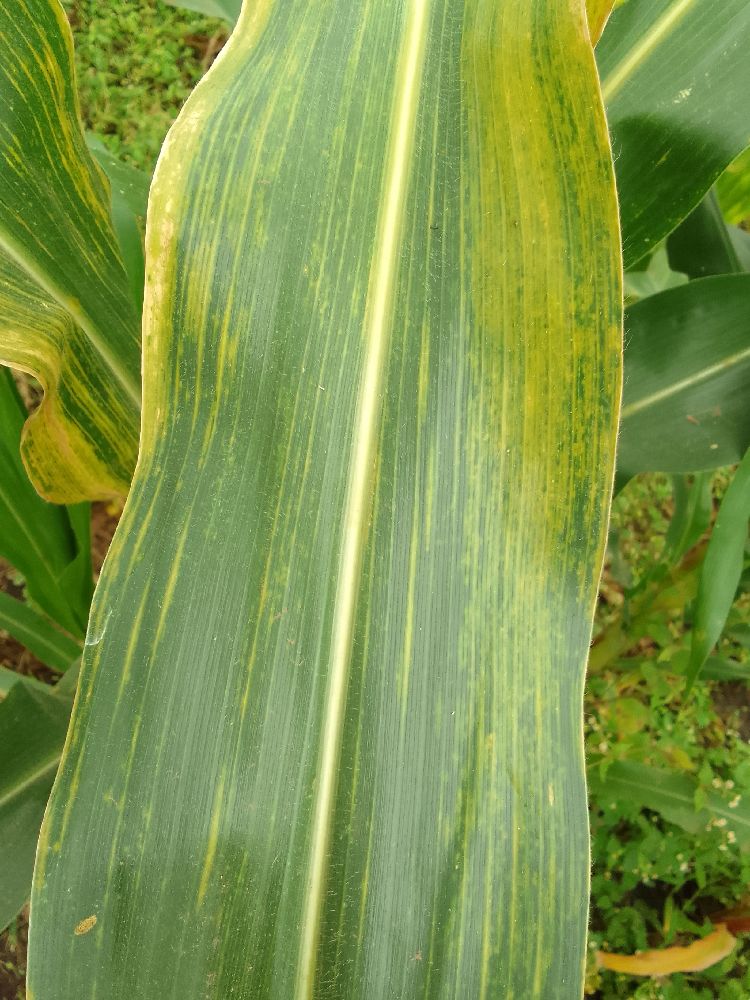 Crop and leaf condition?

maize, maize lethal necrosis
